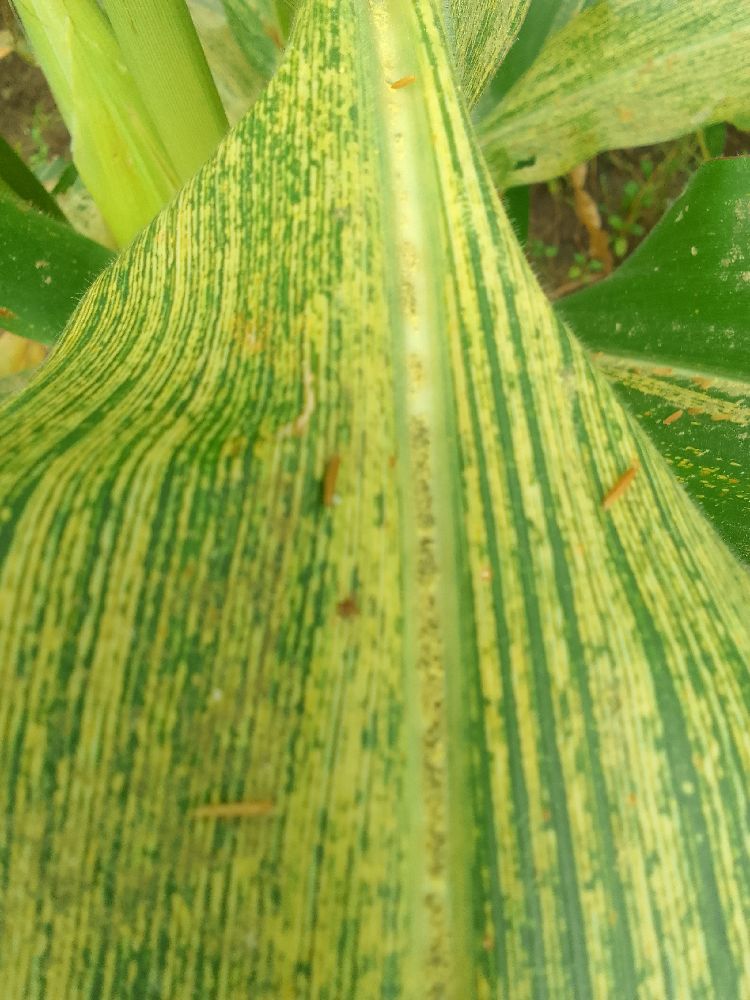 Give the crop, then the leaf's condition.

maize, maize streak virus
